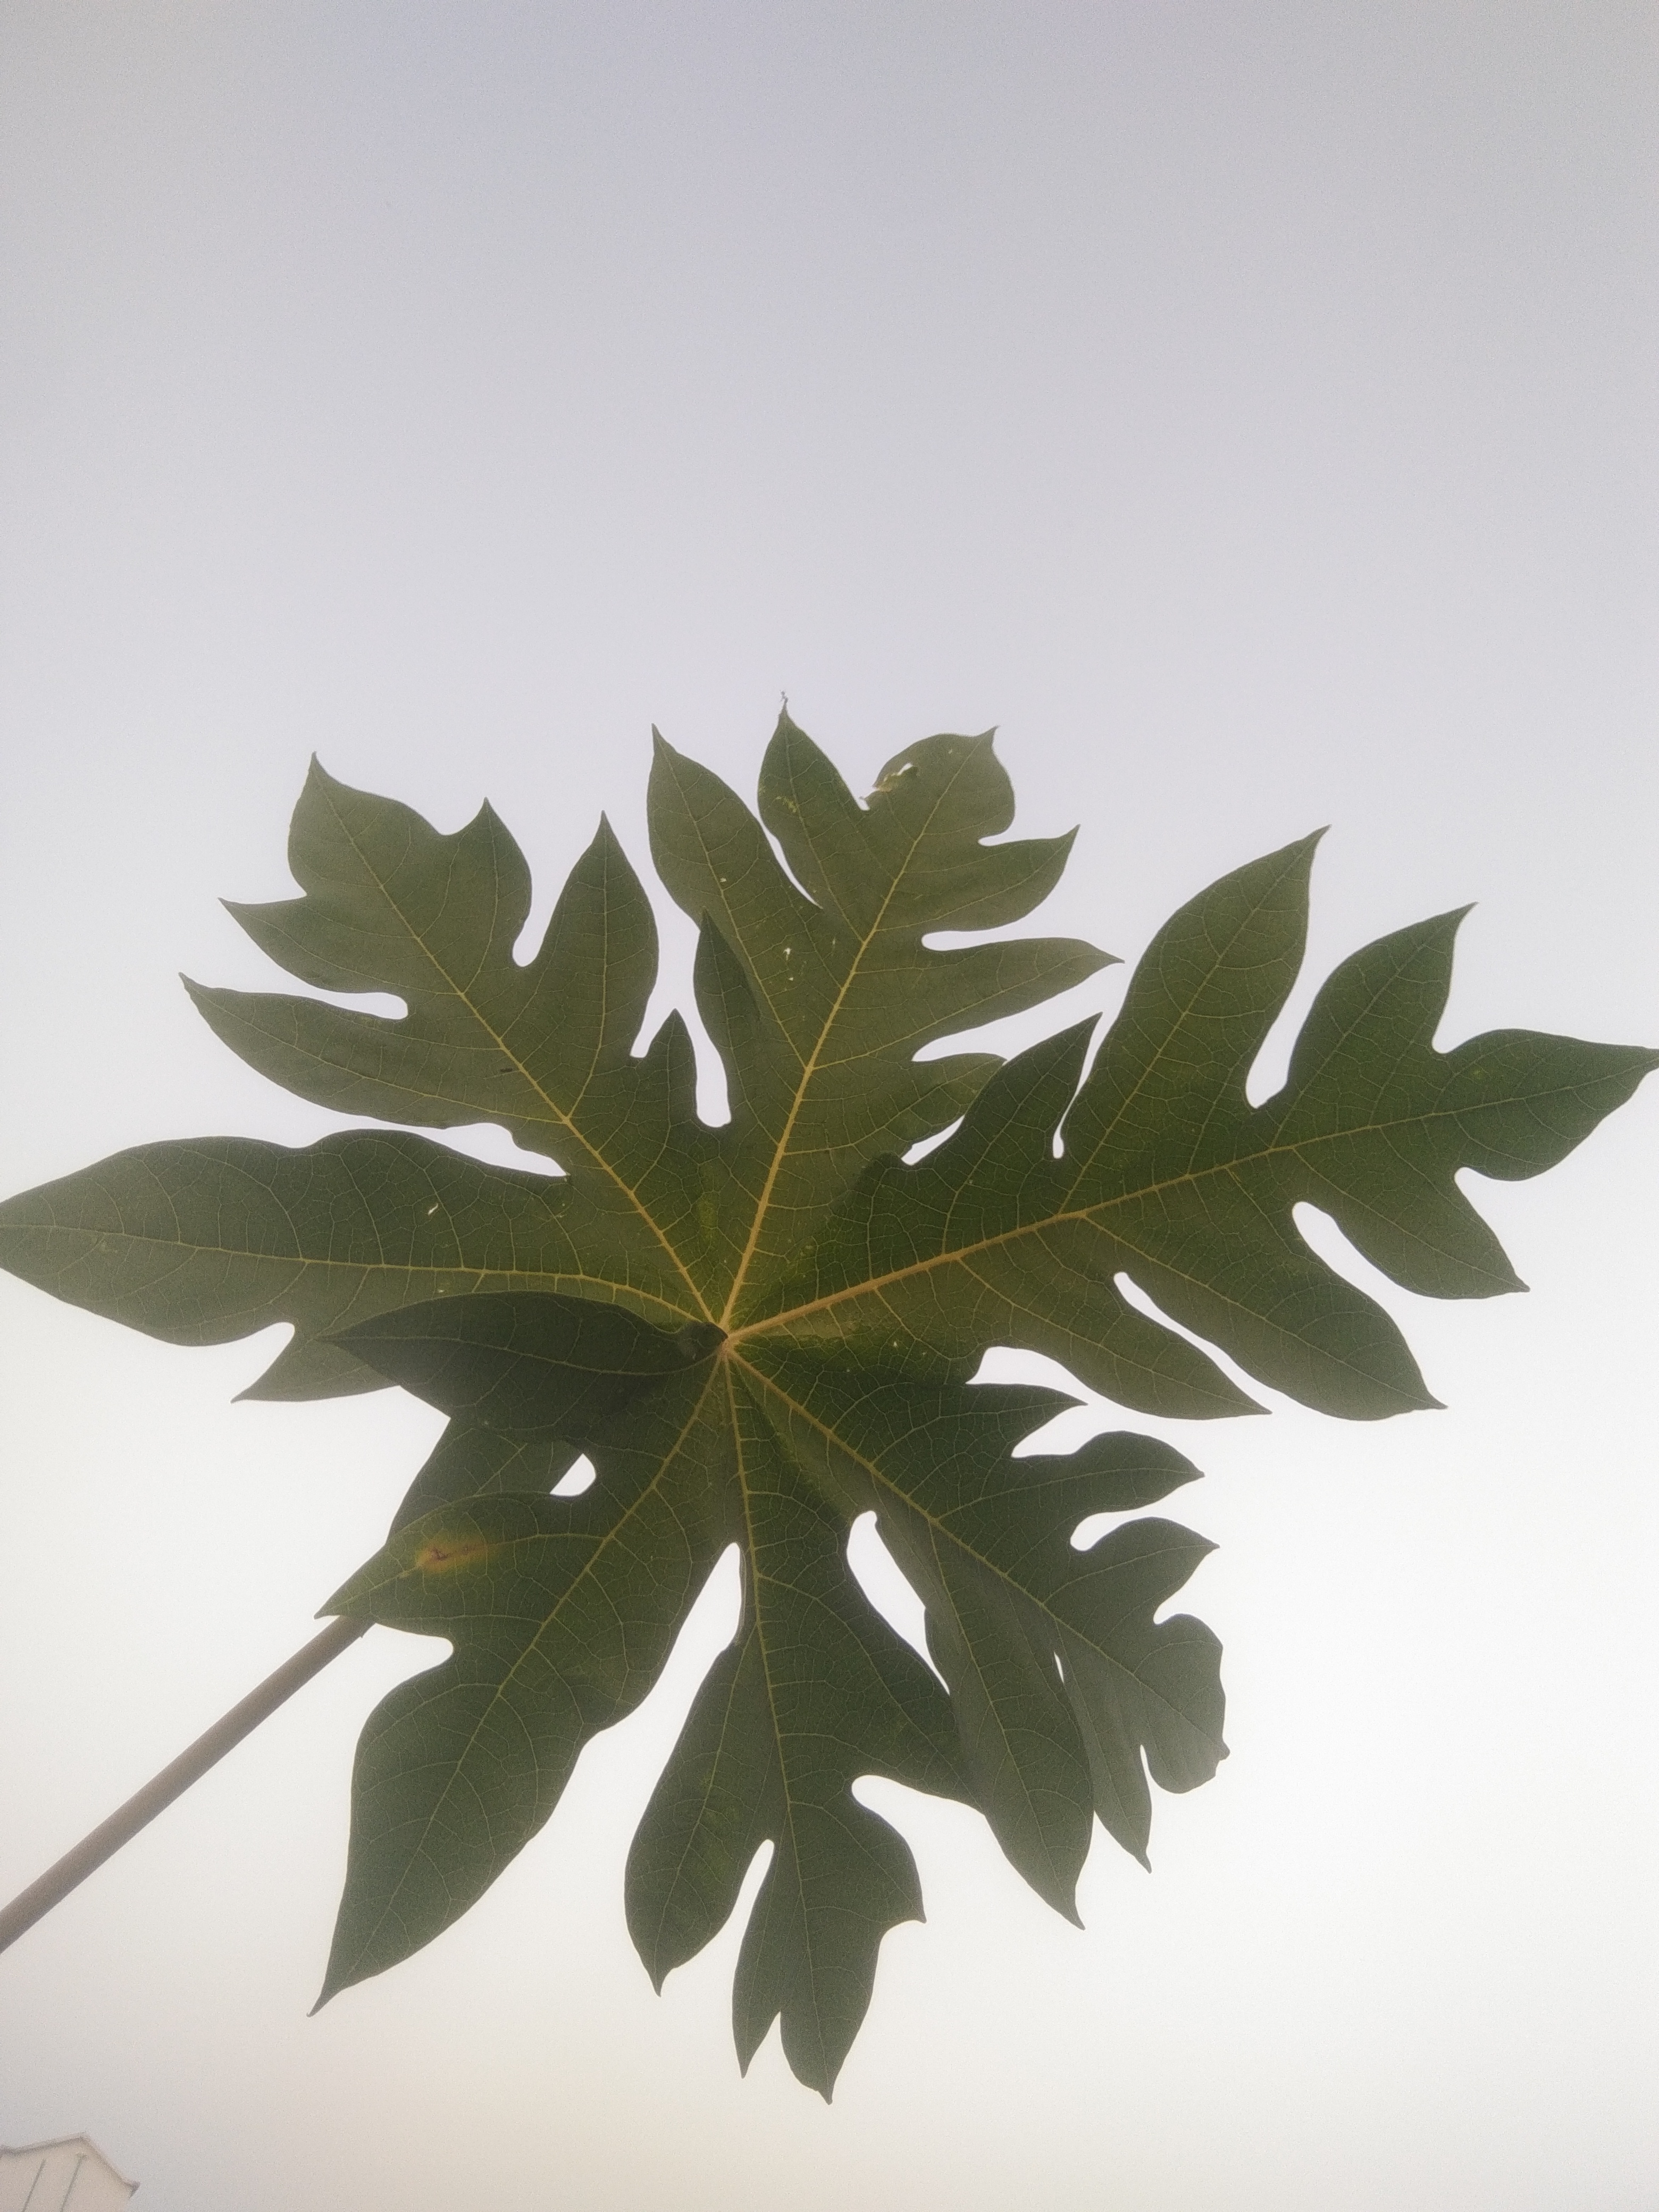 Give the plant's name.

papaya
